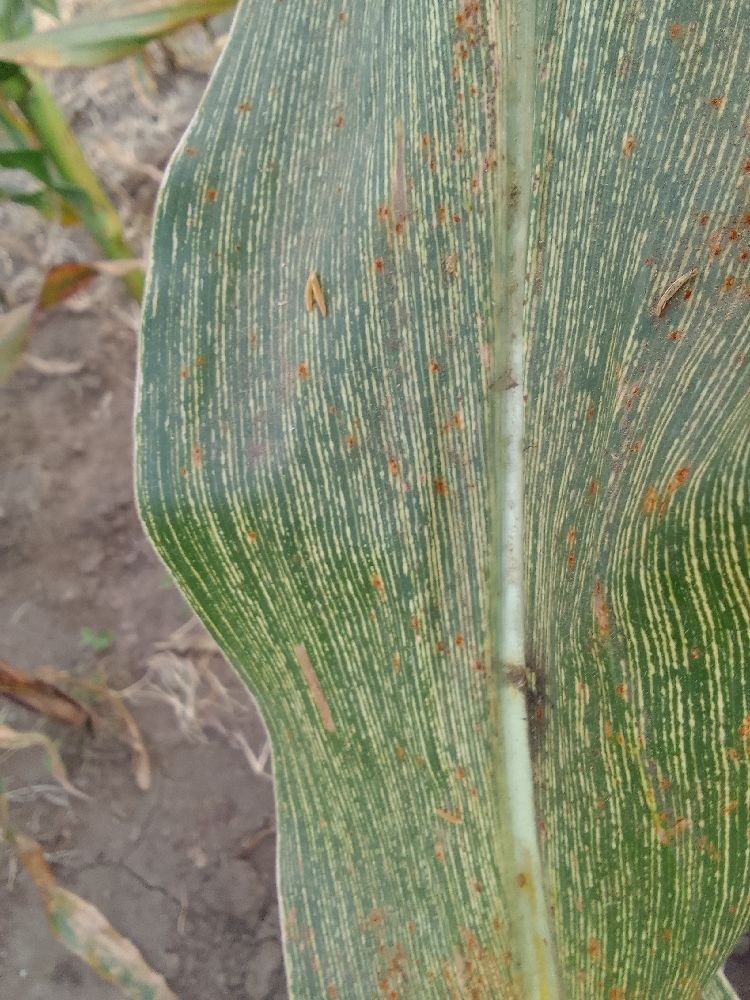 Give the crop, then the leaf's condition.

maize, maize streak virus
